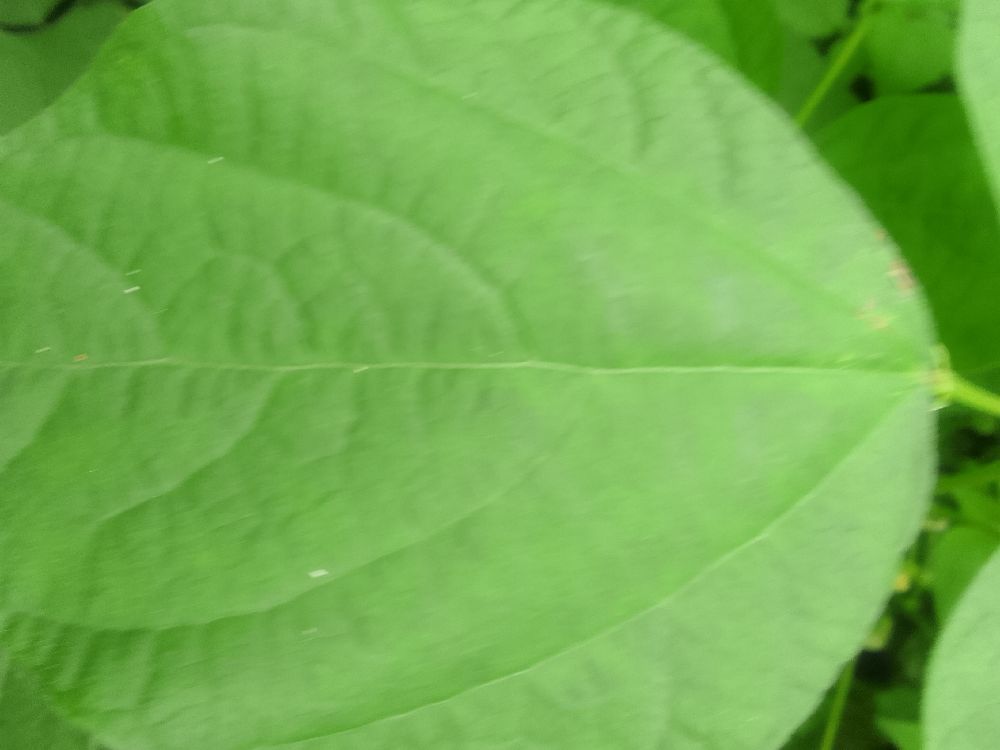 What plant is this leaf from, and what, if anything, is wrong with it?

common bean, healthy
